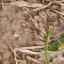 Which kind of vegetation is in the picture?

grass
